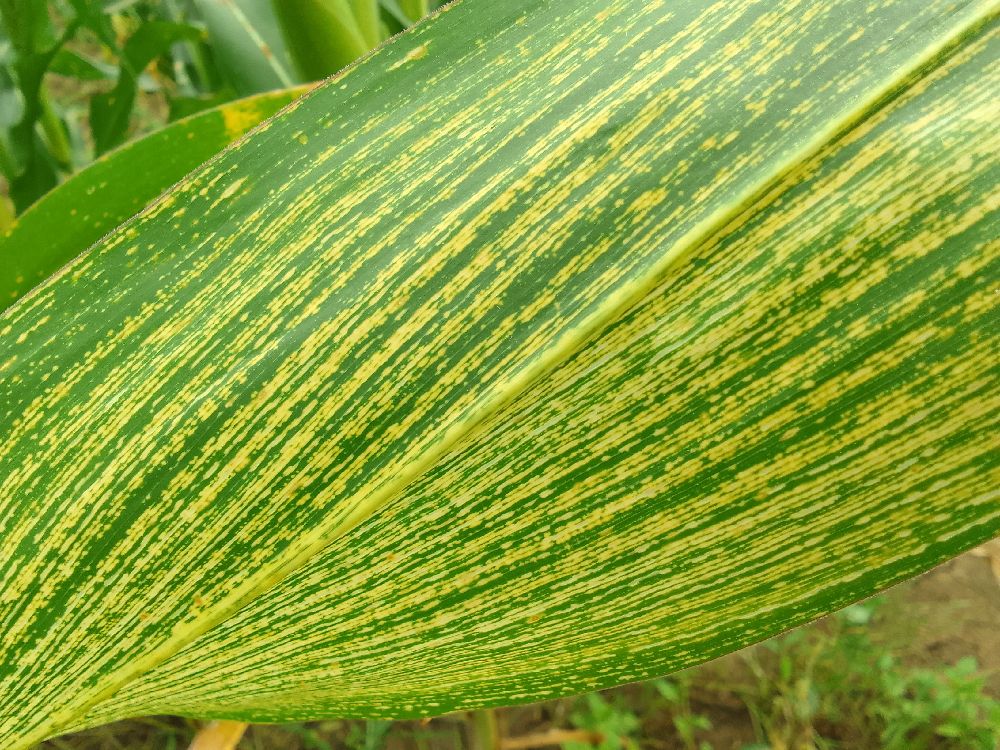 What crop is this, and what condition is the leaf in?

maize, maize streak virus
